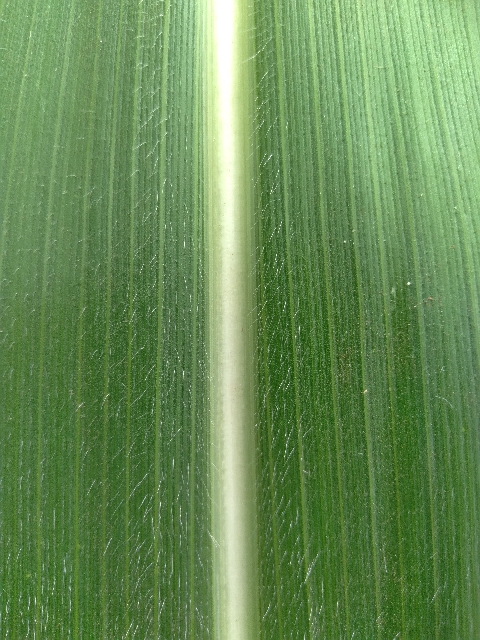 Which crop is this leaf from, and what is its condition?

maize, healthy
